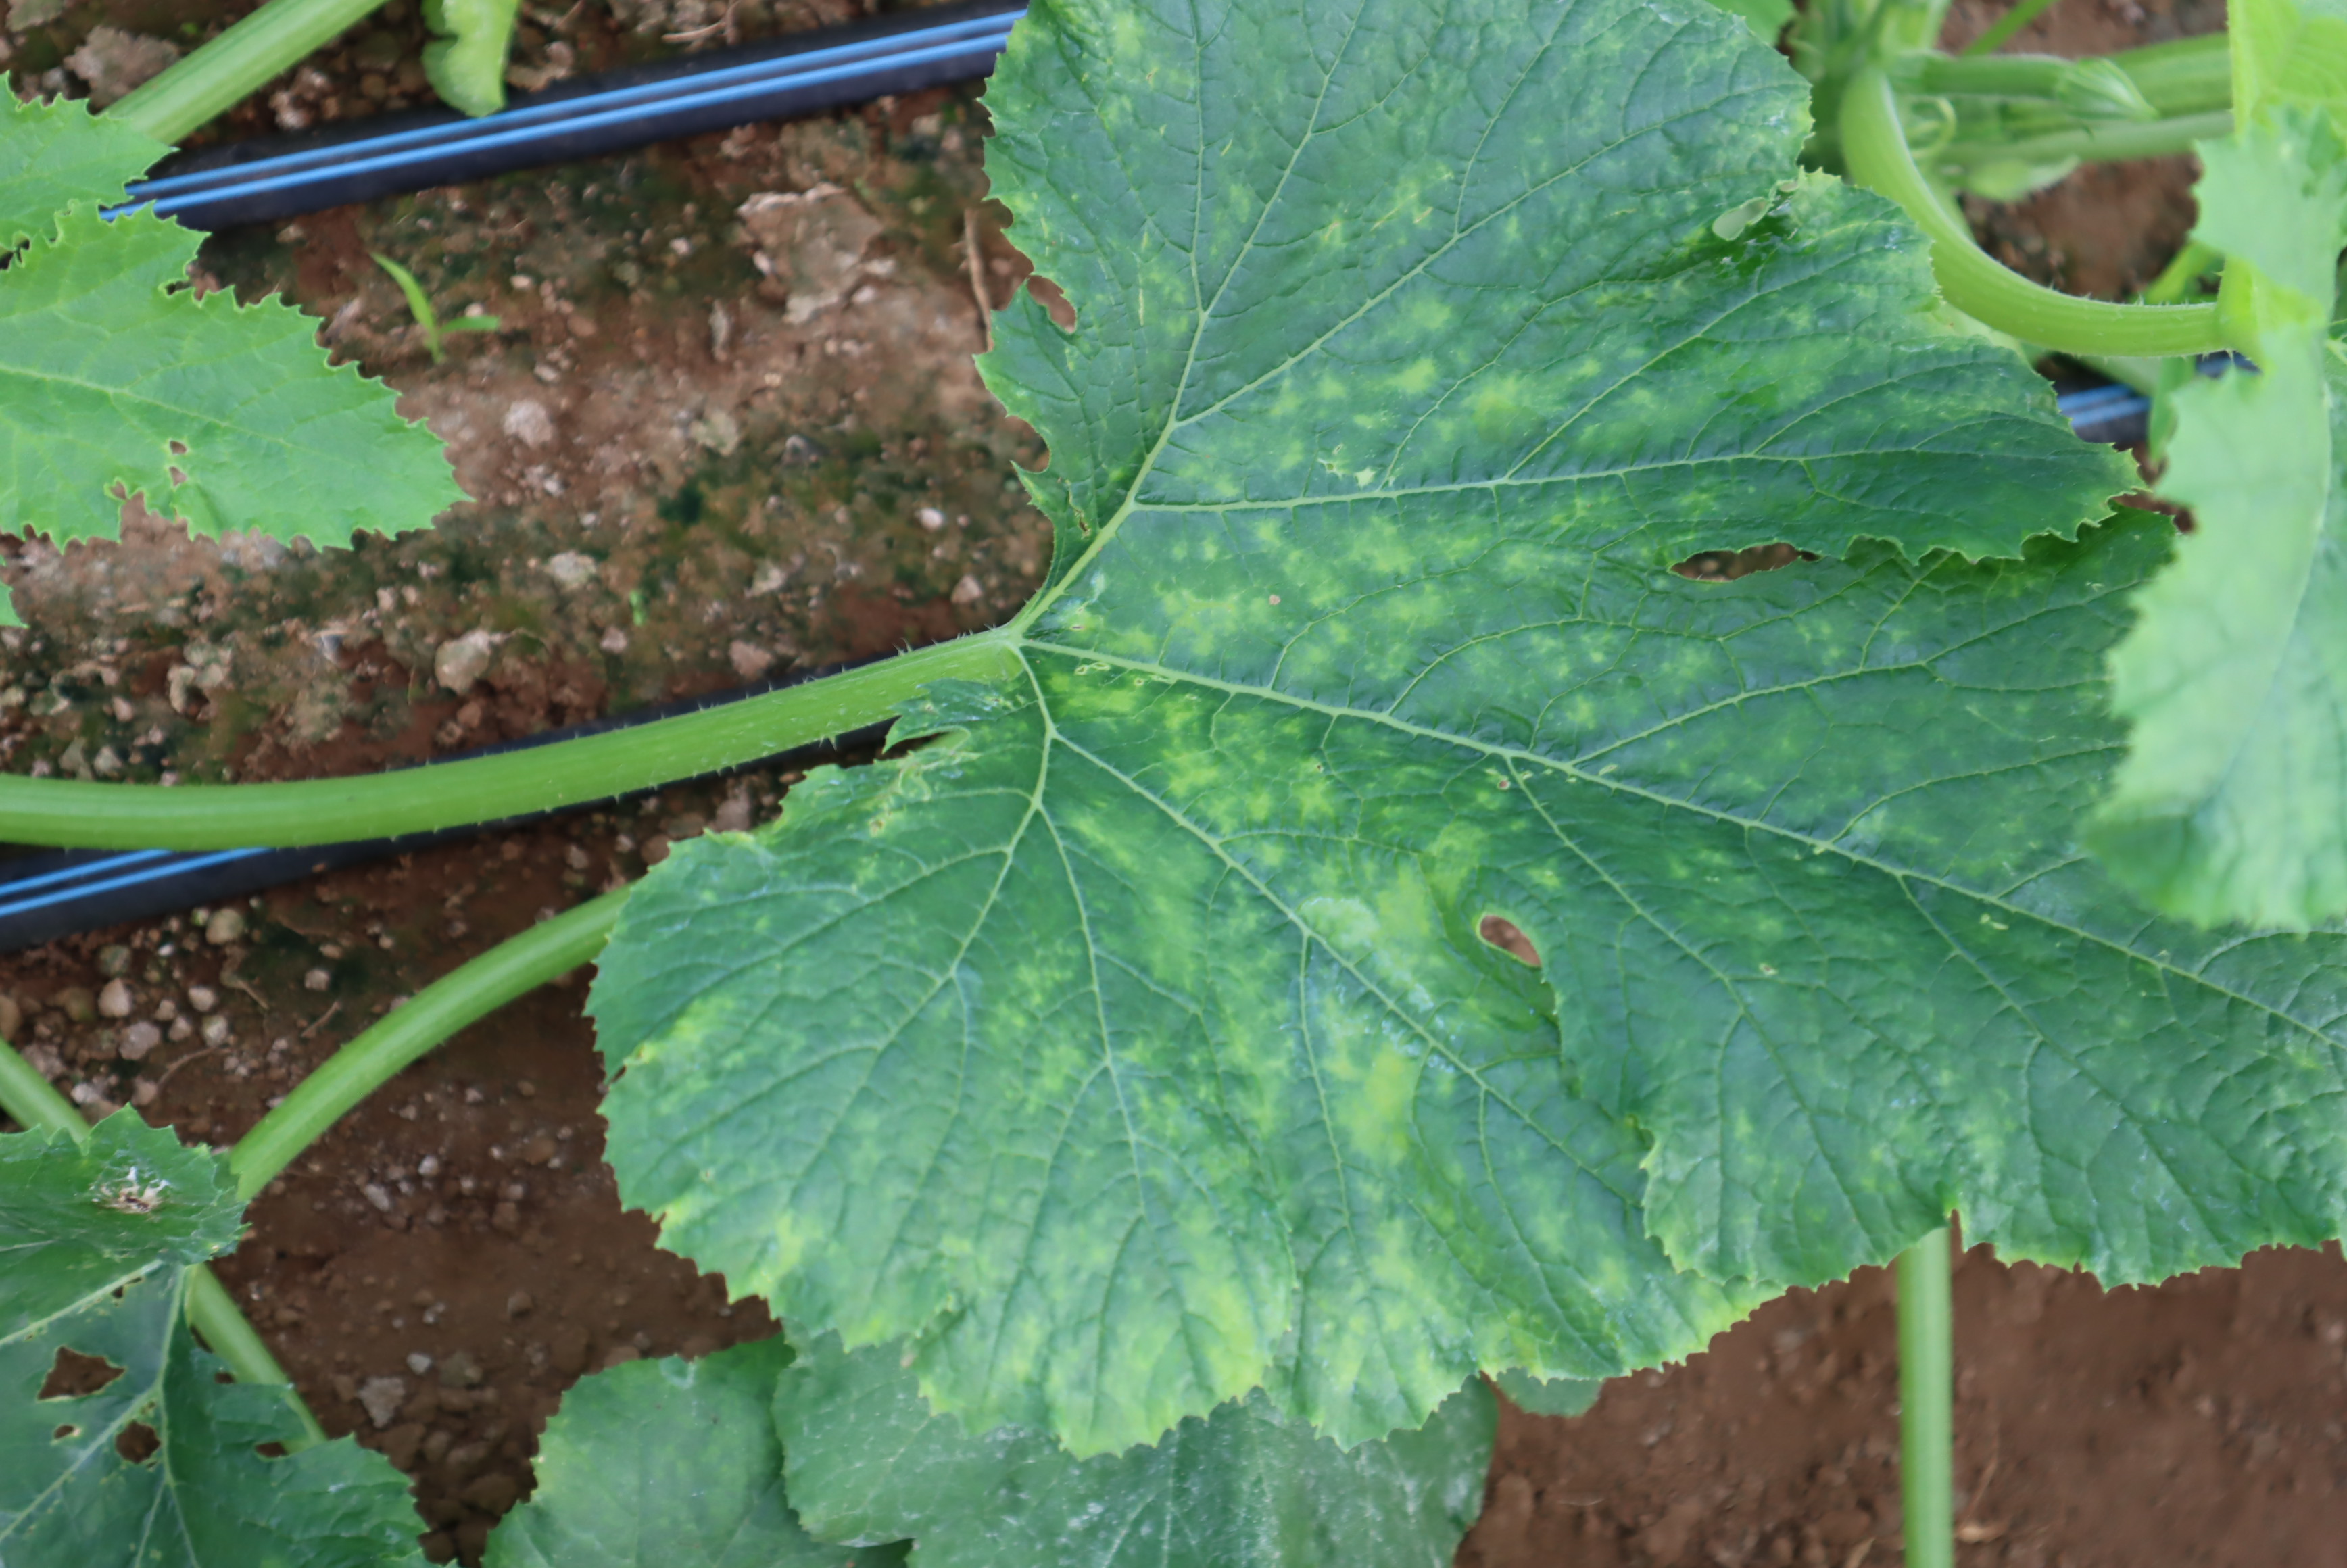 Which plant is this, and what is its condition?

zucchini, virosis
